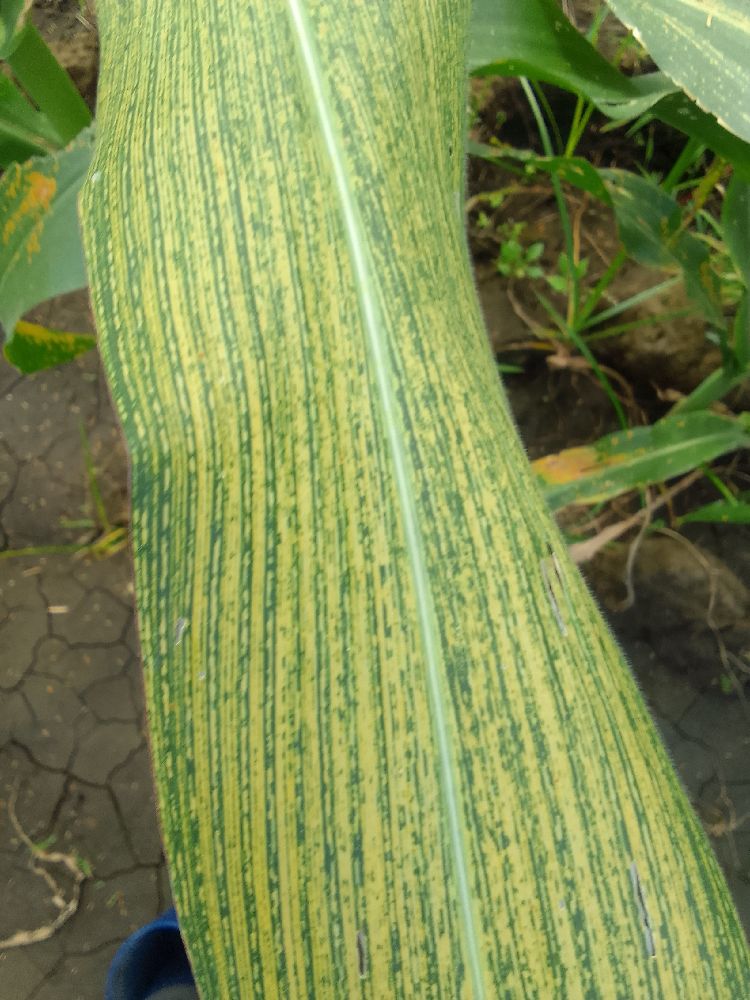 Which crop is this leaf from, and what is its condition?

maize, maize streak virus
